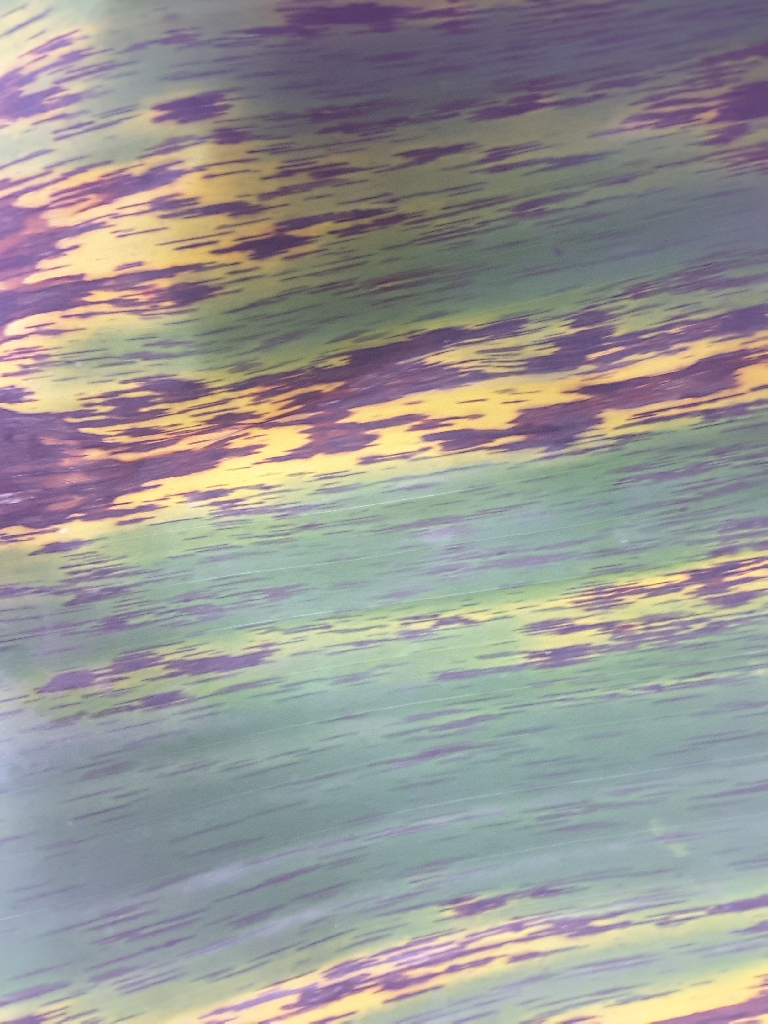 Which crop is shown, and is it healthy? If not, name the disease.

banana, black sigatoka
